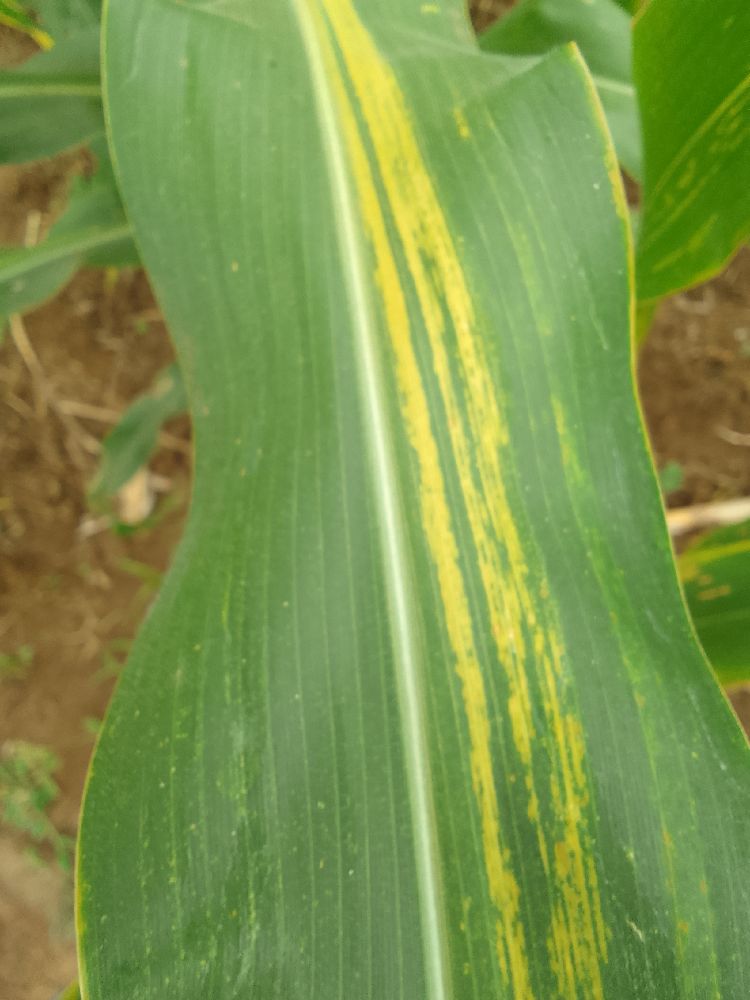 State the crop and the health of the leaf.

maize, maize lethal necrosis
